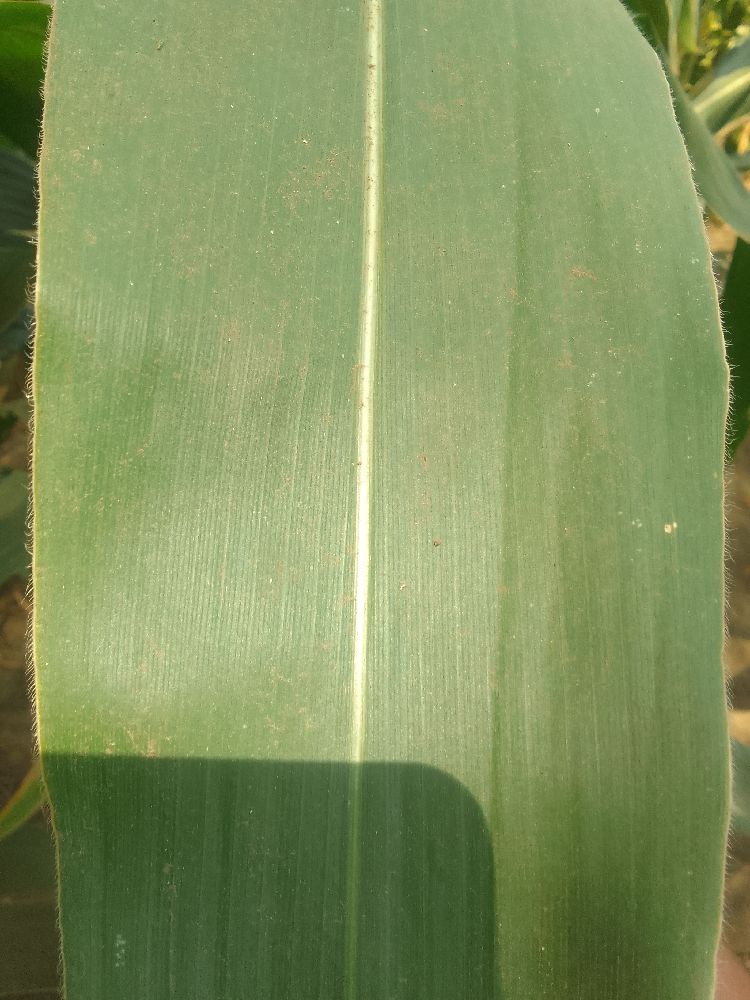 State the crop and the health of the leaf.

maize, healthy
